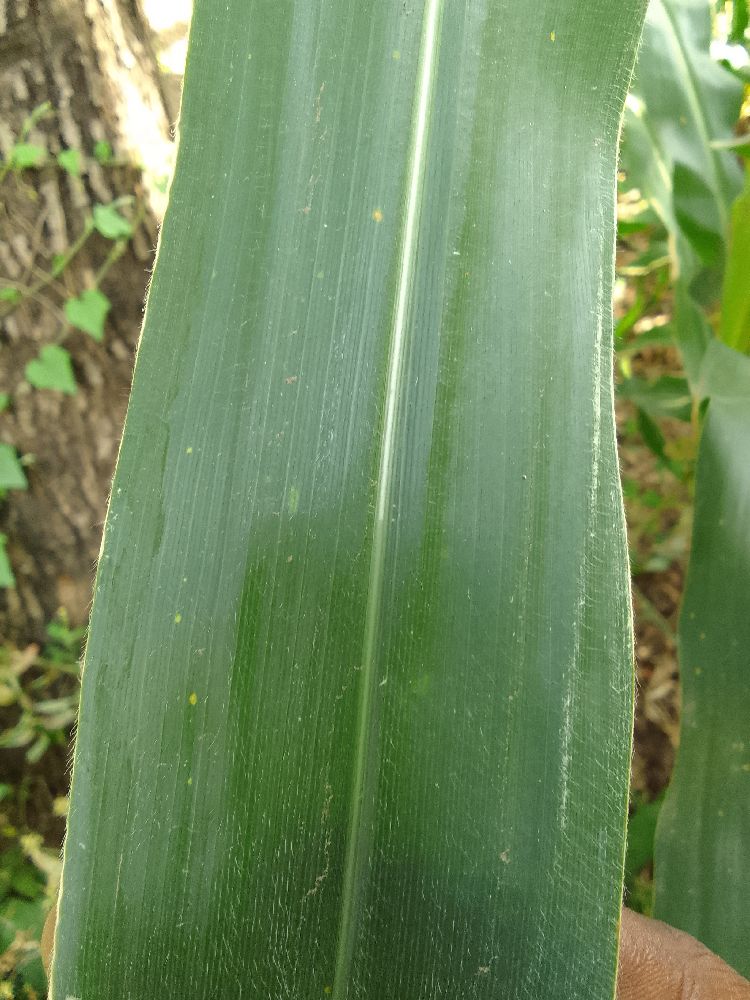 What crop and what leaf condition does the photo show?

maize, healthy
